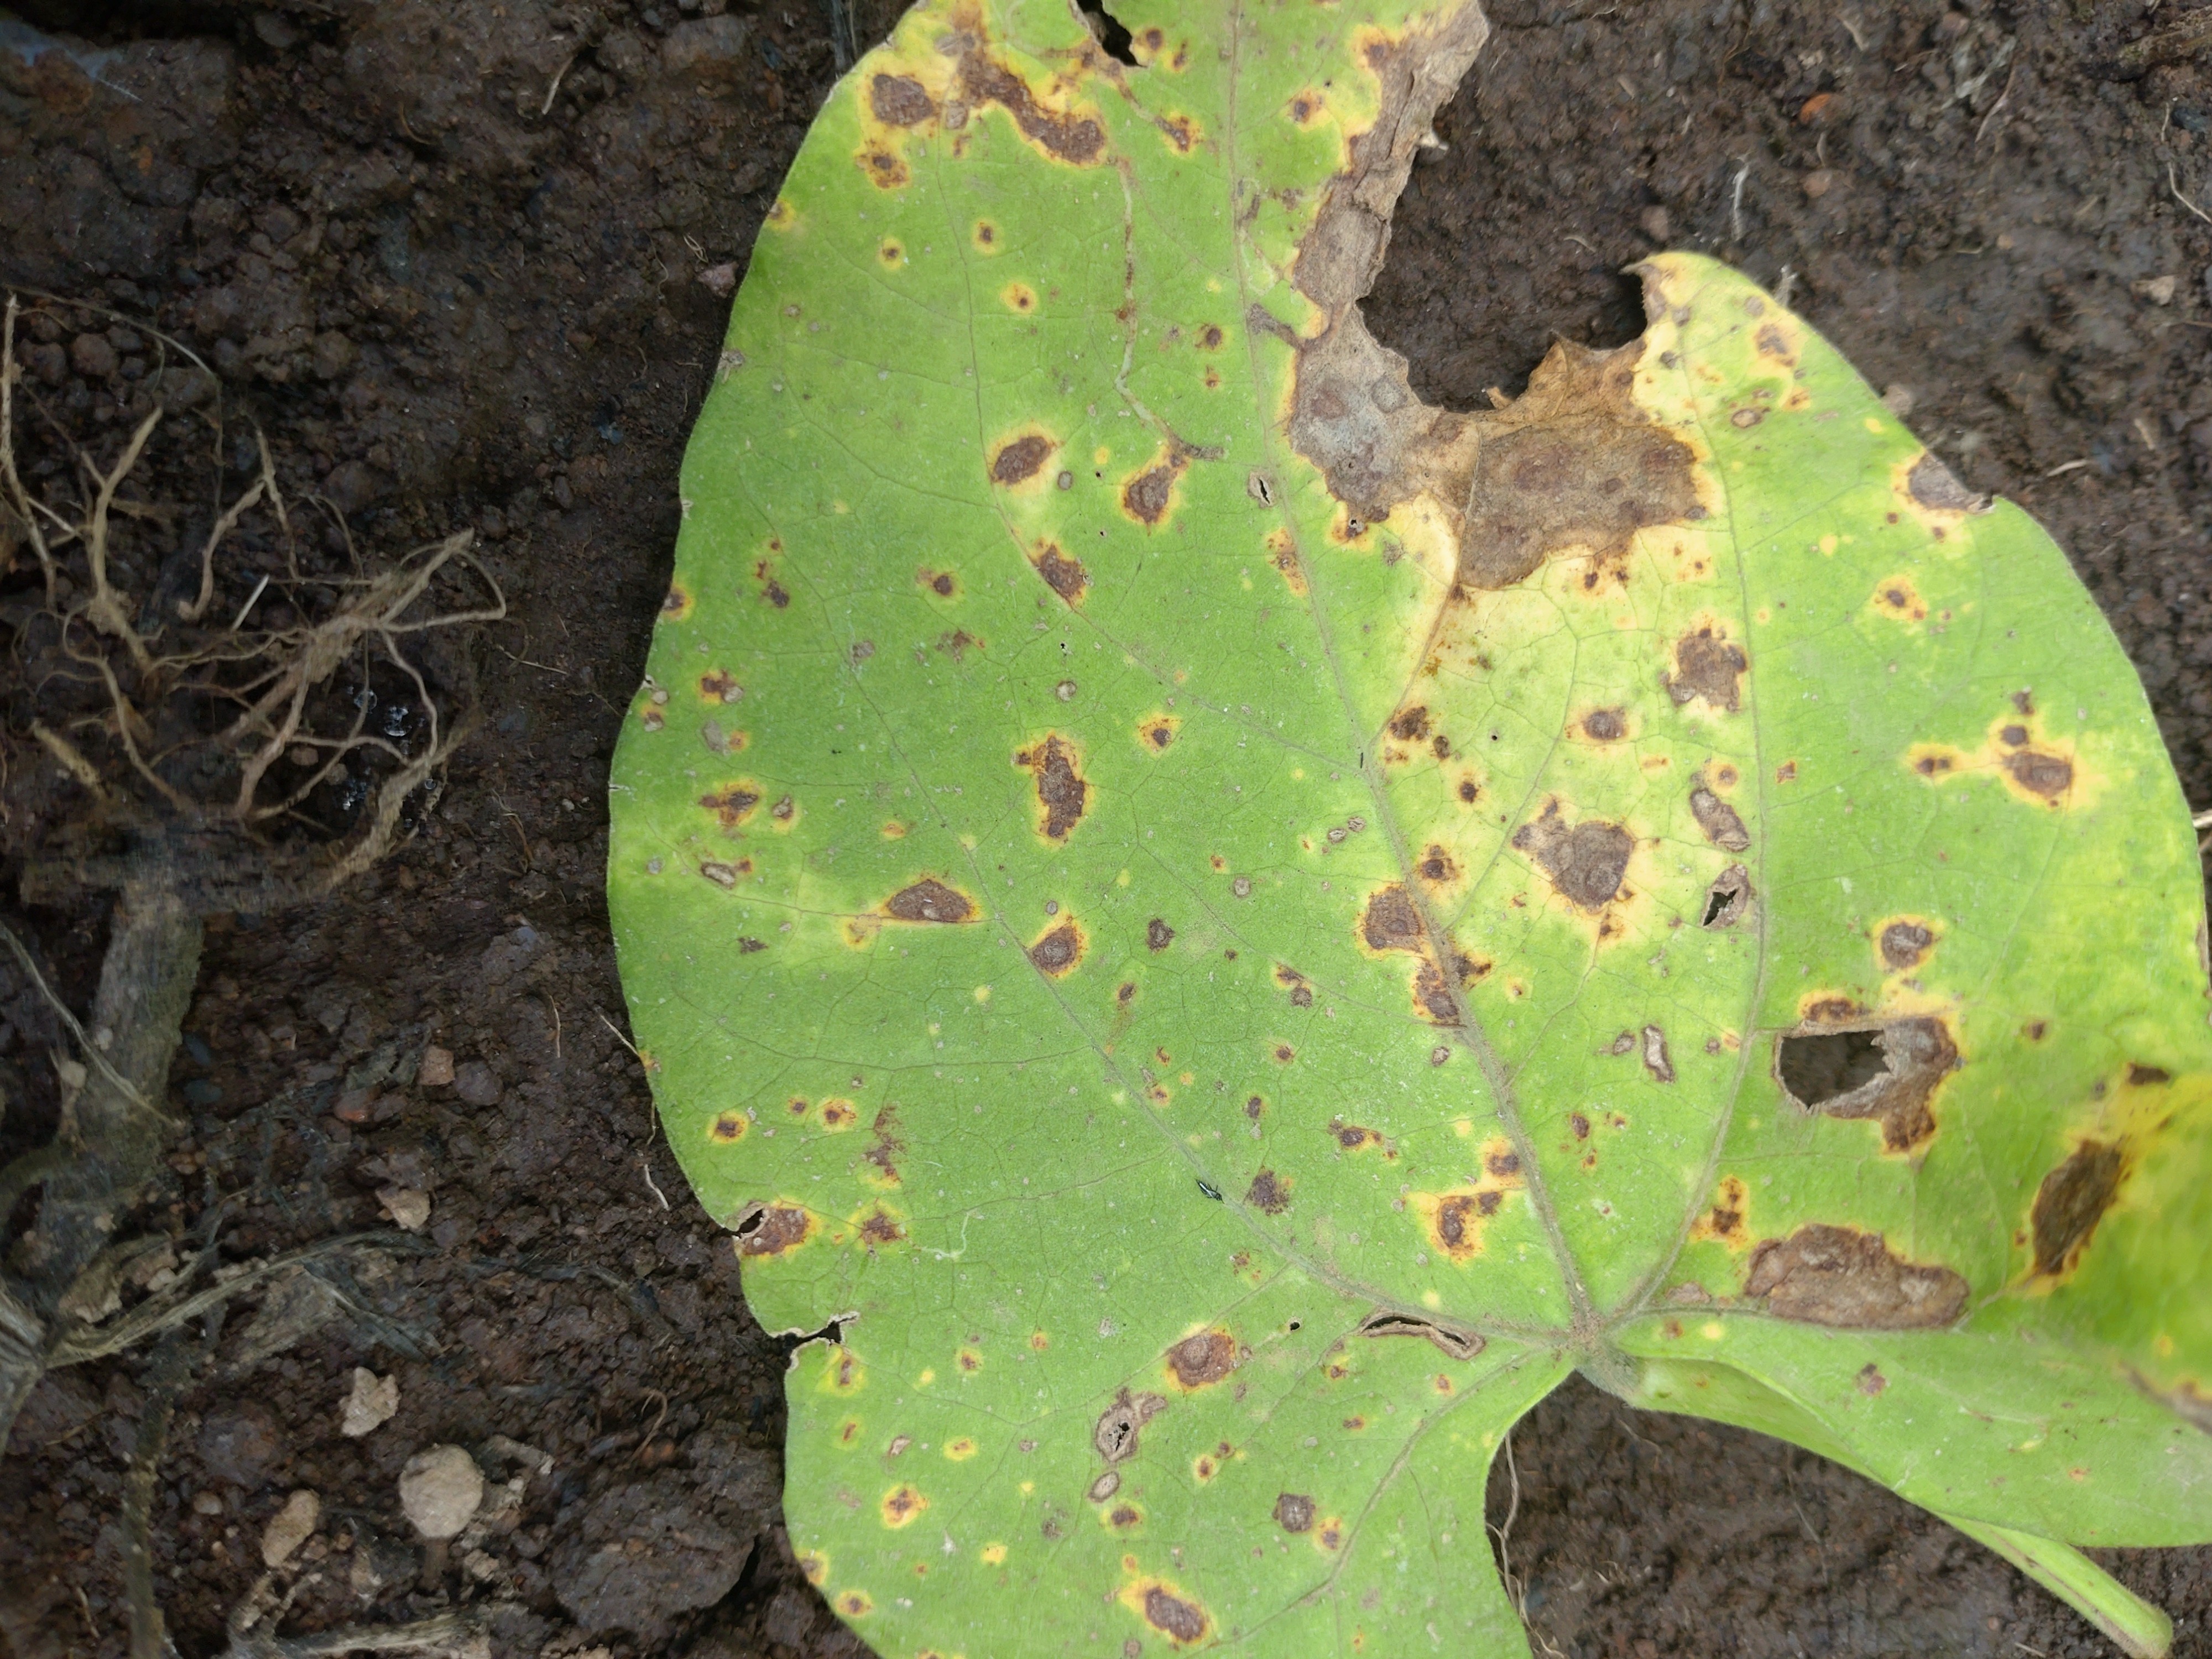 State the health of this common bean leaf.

rust
